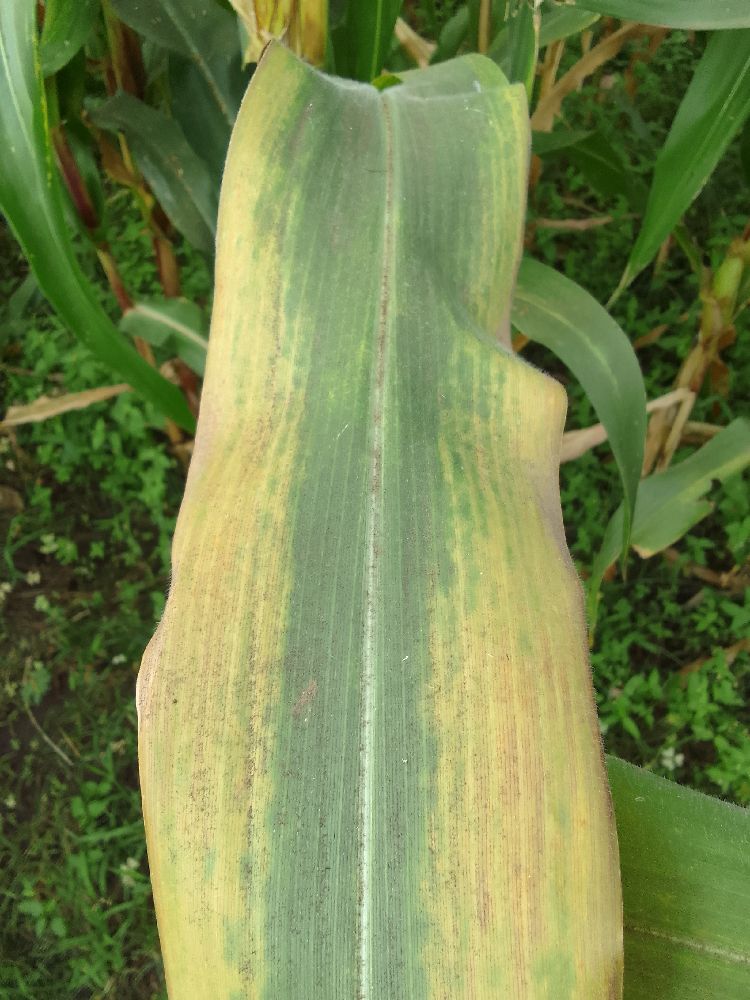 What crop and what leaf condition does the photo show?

maize, maize lethal necrosis
